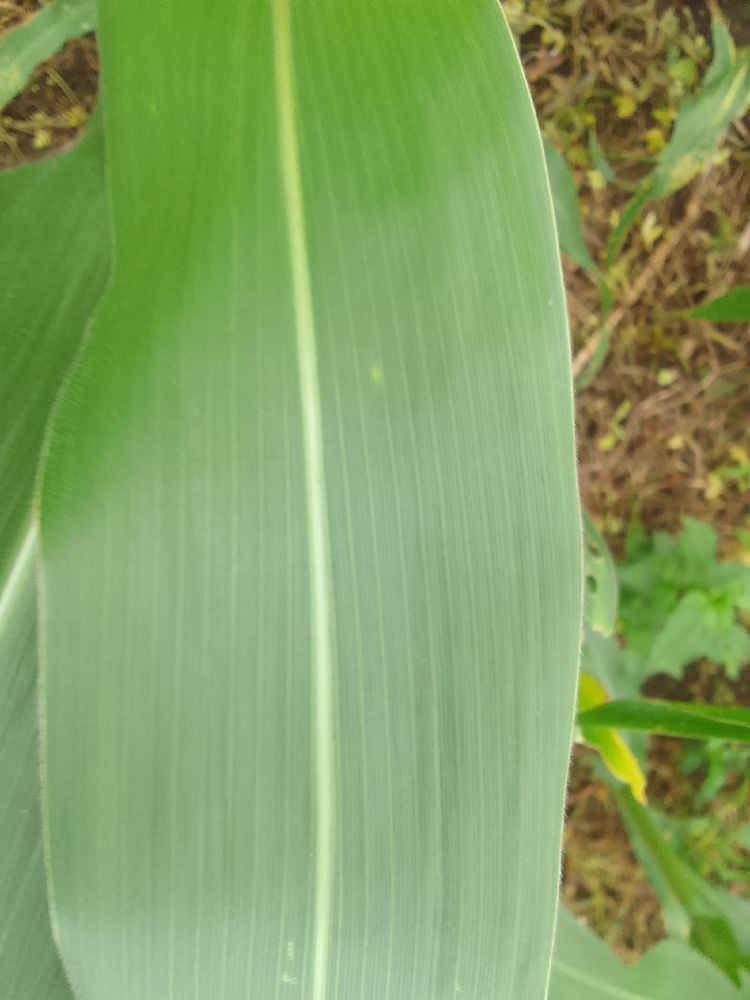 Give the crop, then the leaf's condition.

maize, healthy
